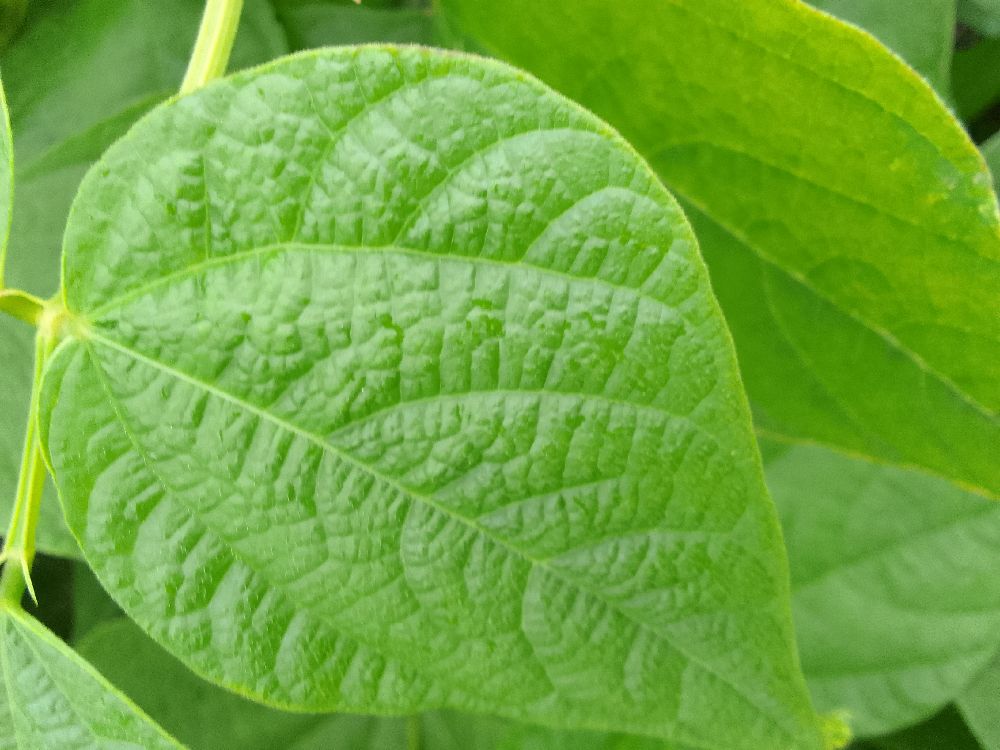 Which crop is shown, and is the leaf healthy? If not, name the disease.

common bean, healthy
